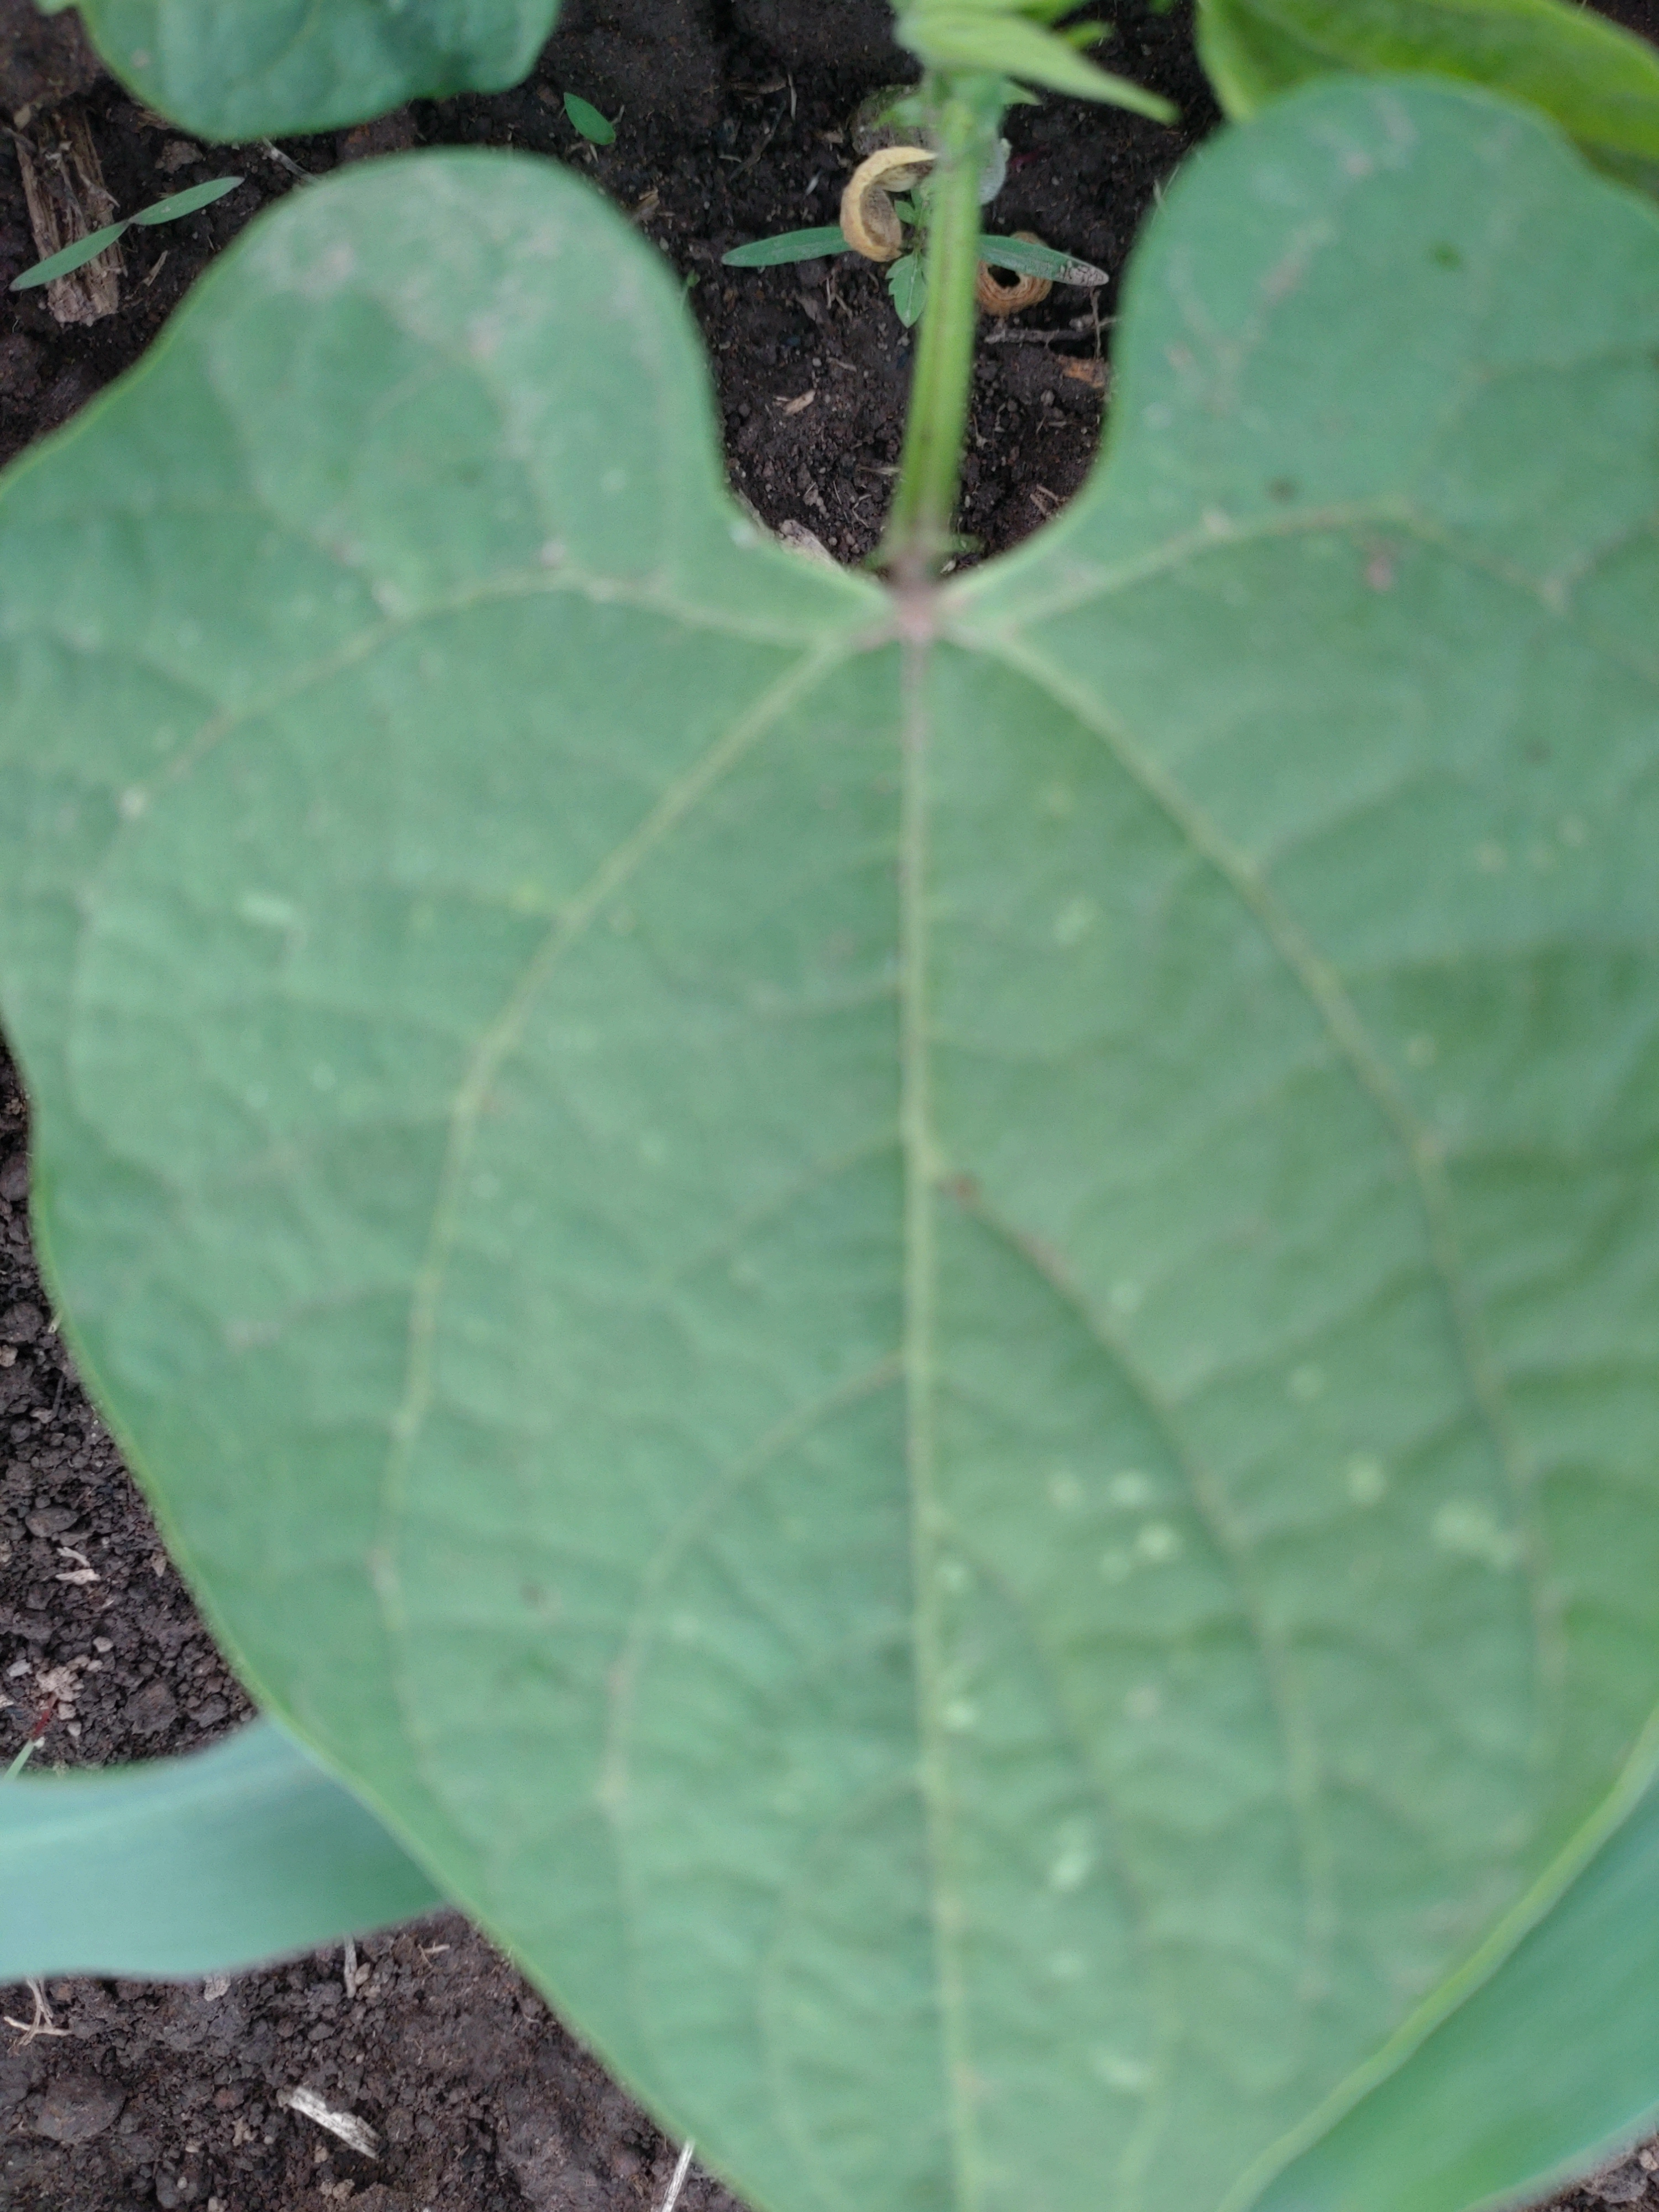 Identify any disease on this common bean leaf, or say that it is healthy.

healthy
